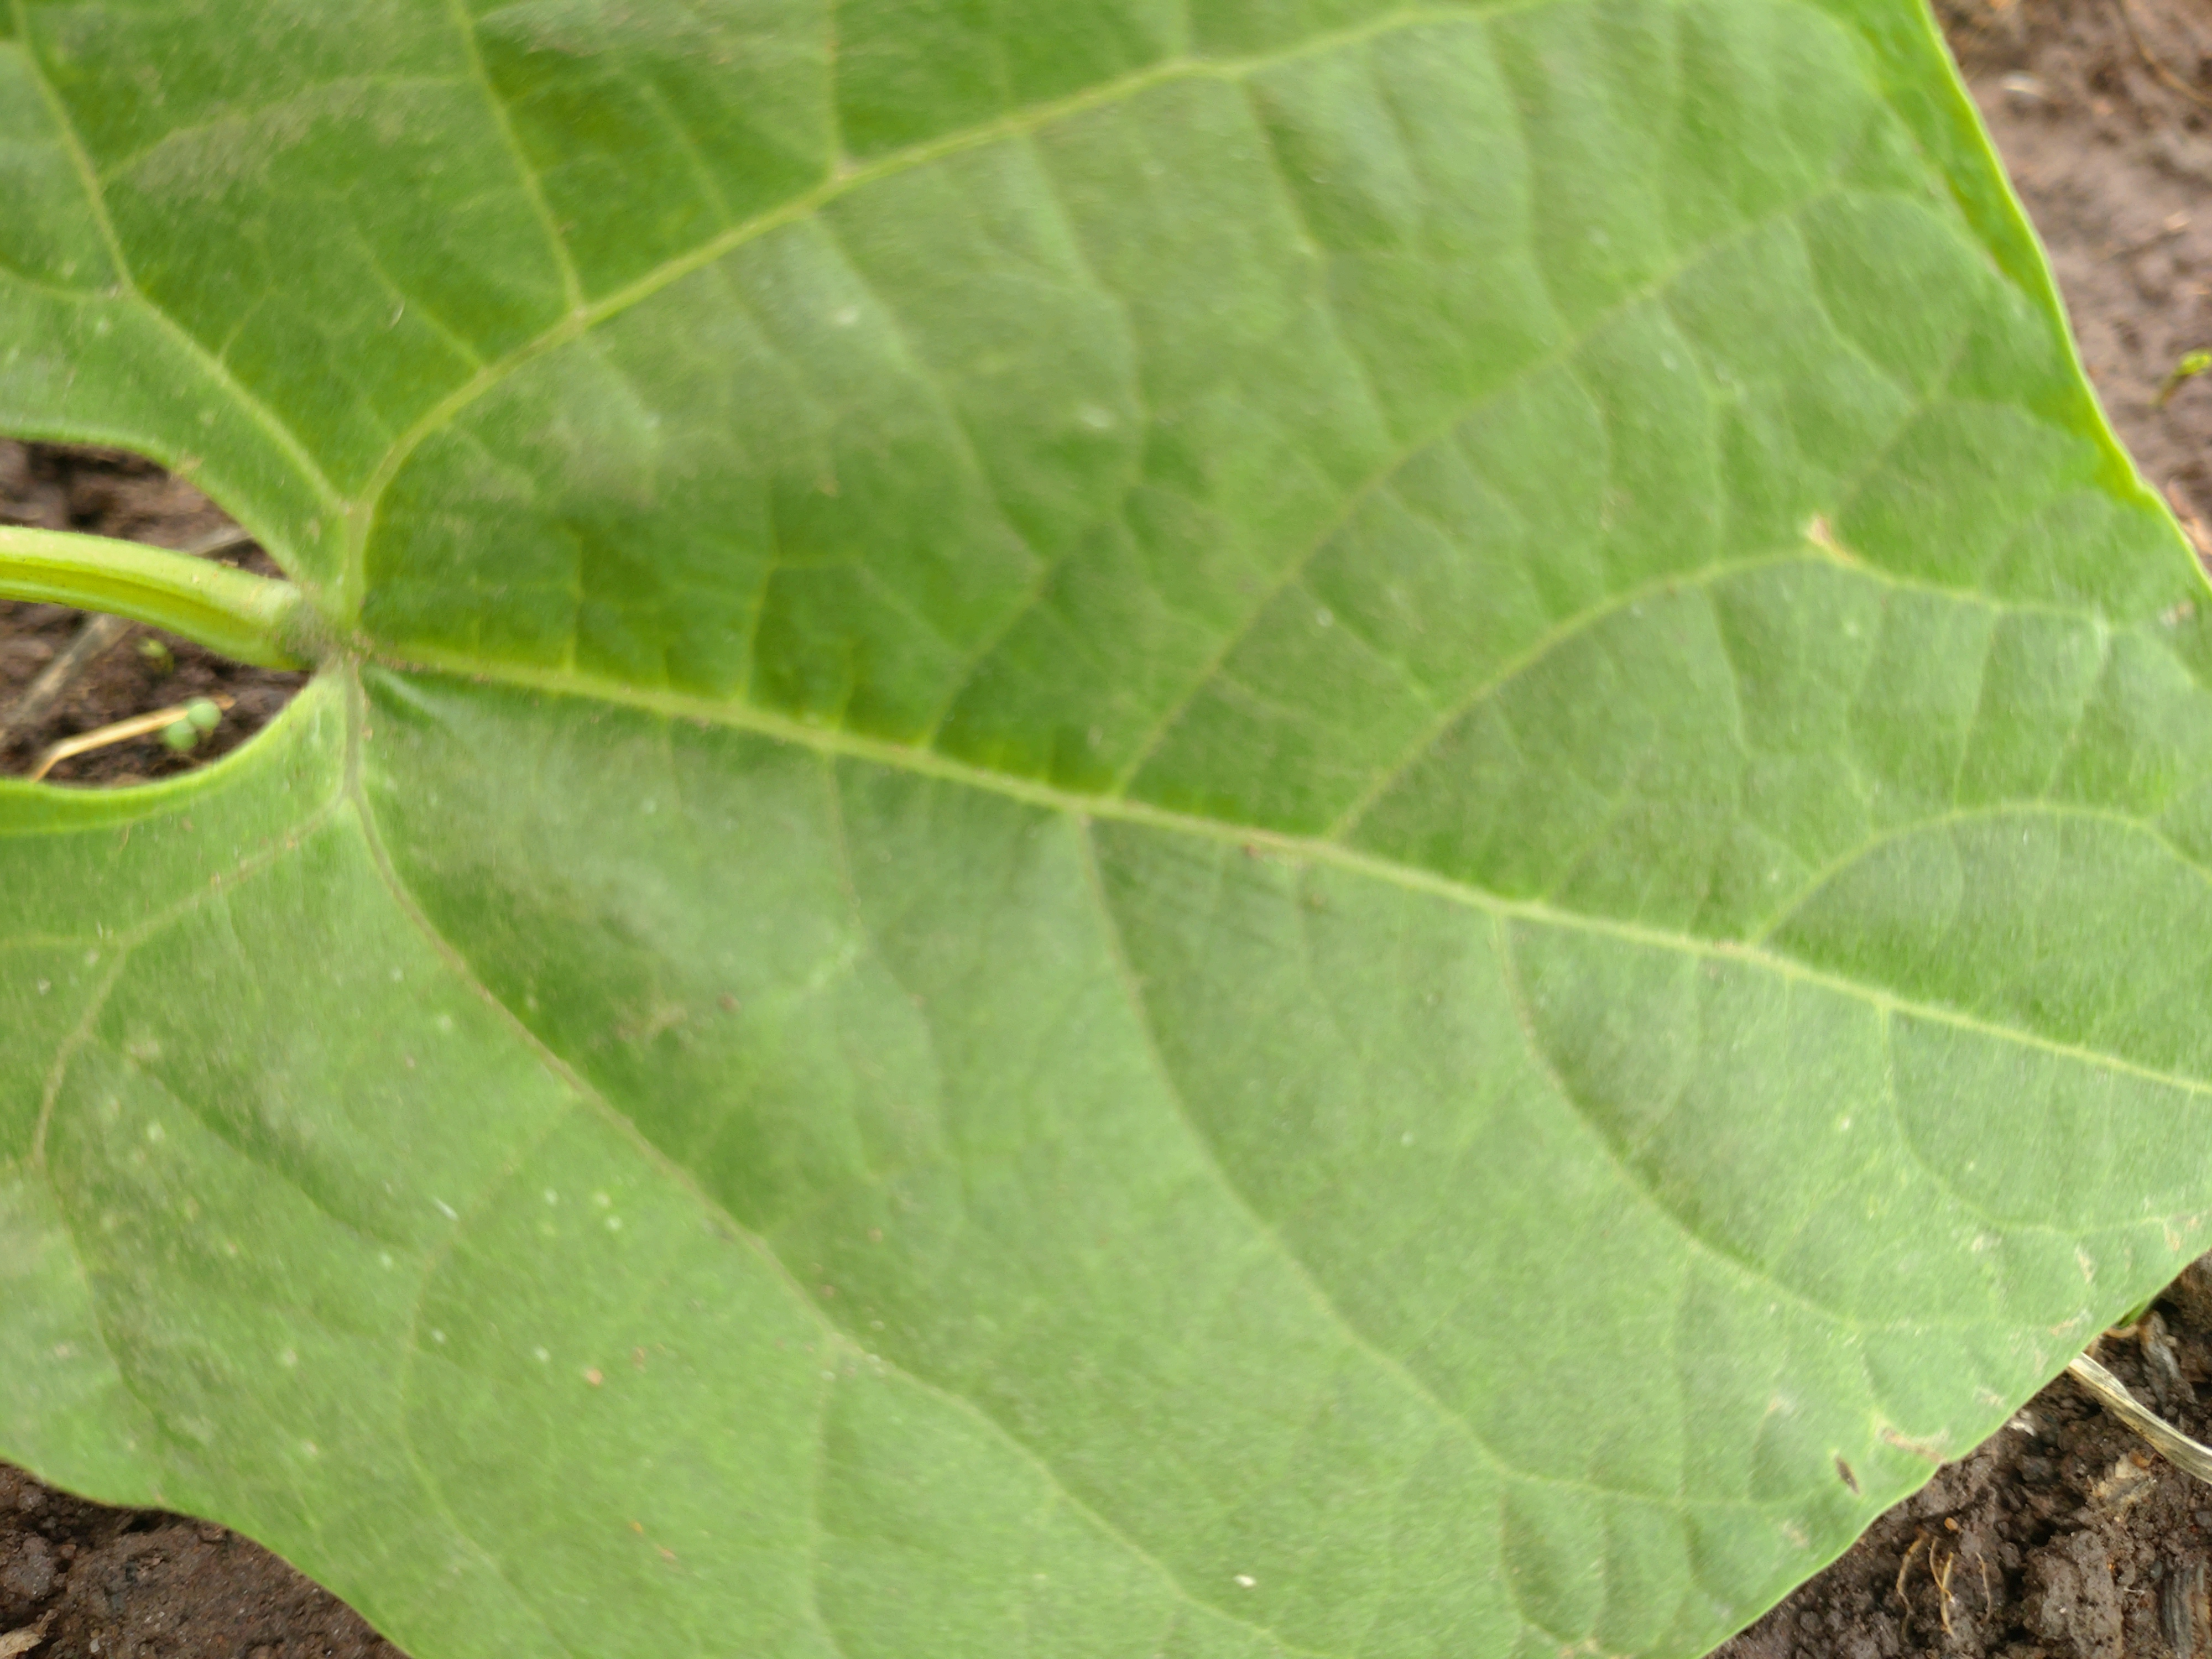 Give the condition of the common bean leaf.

healthy
